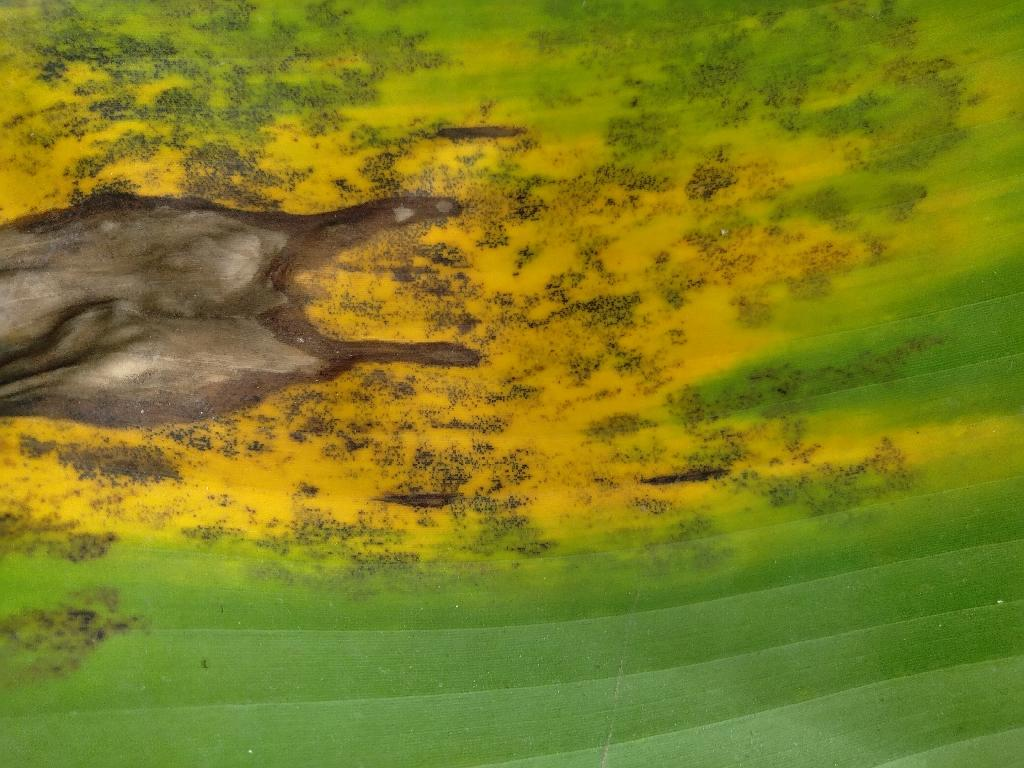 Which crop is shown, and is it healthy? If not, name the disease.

banana, black sigatoka
